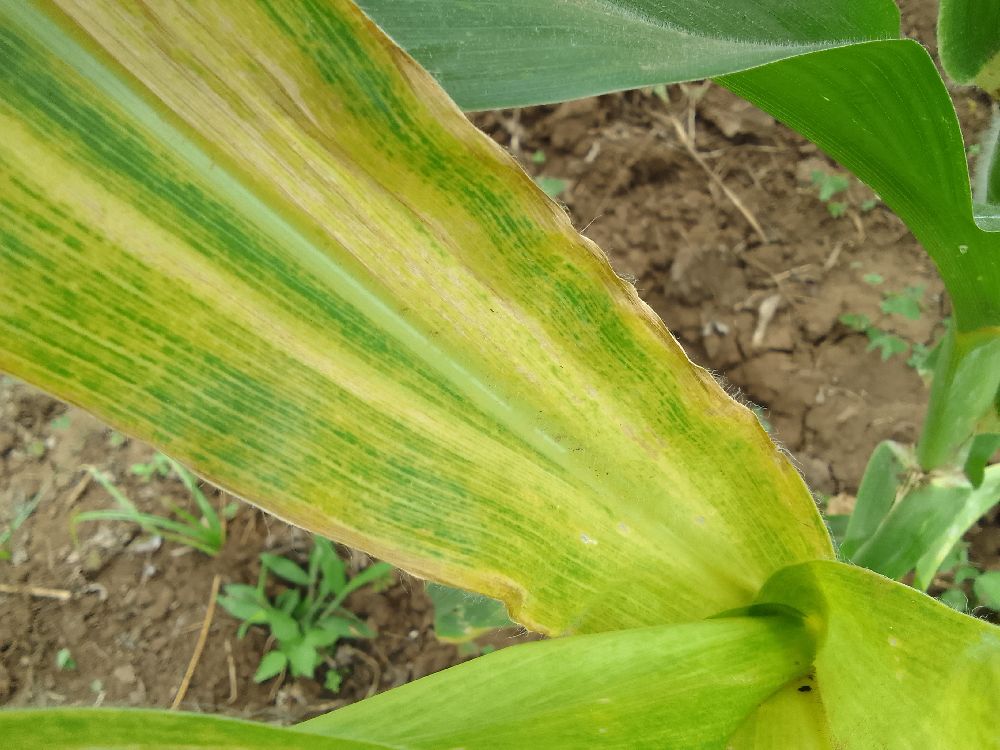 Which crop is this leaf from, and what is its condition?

maize, maize lethal necrosis
